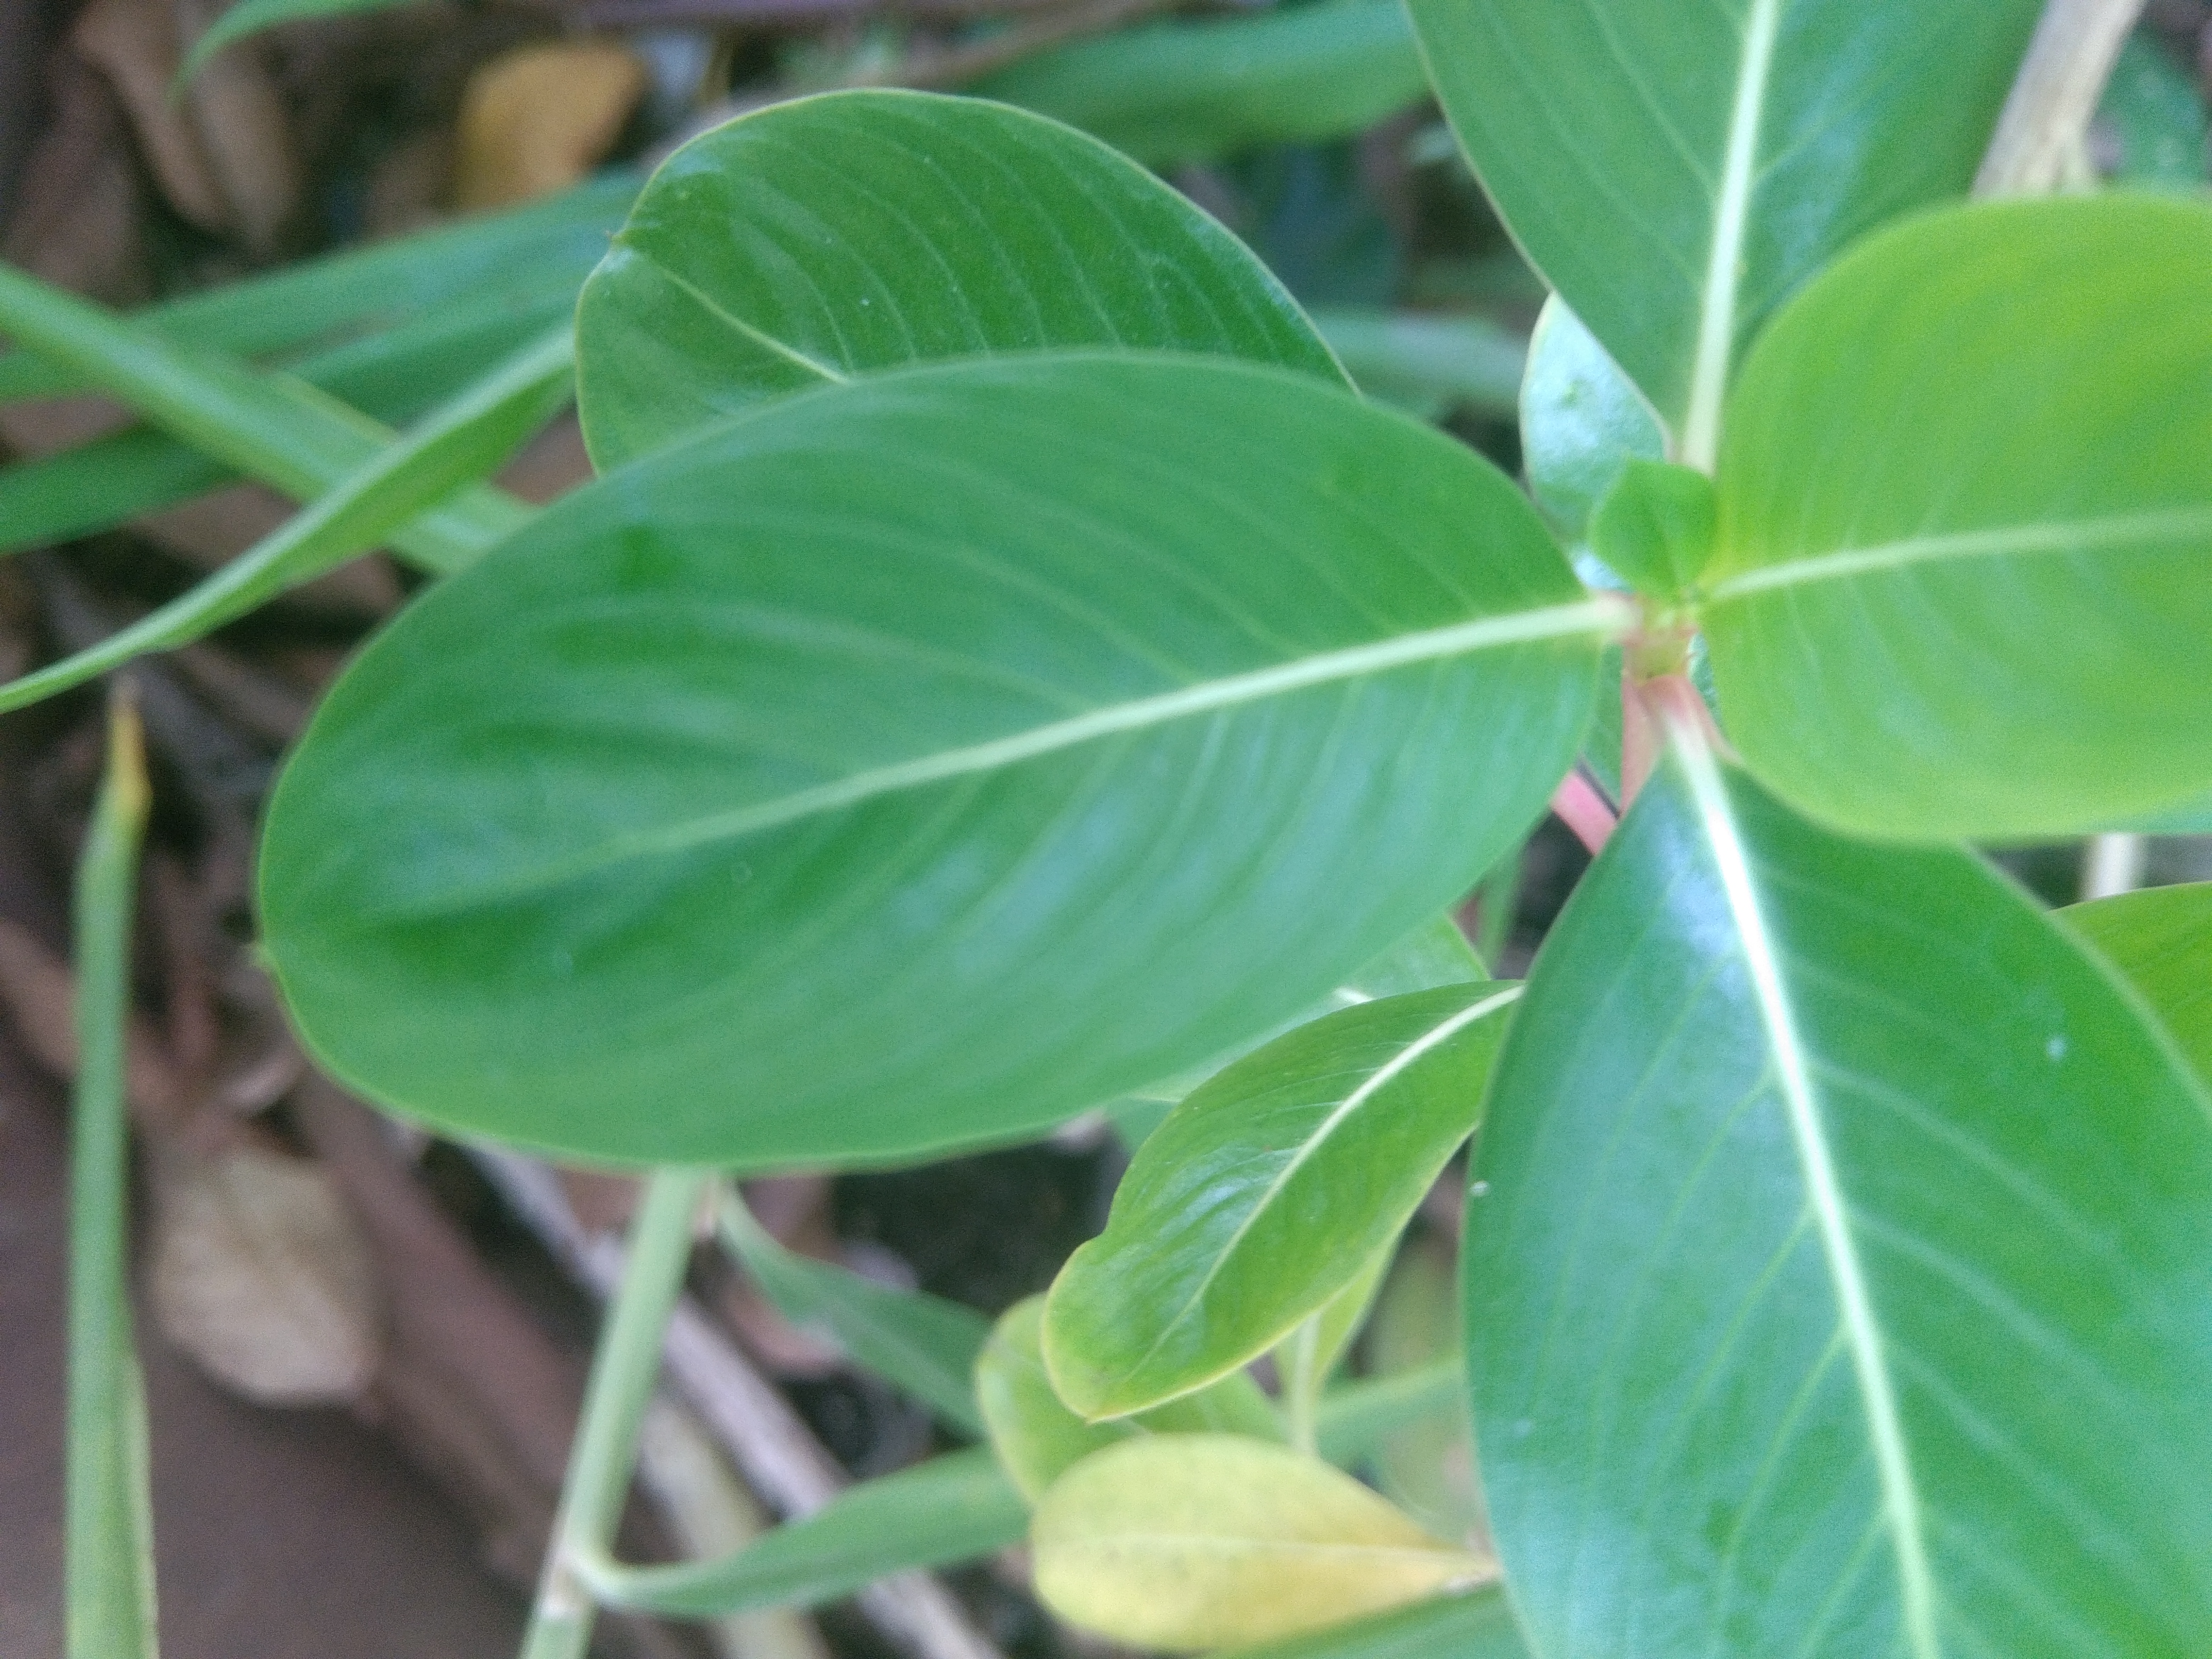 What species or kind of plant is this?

rose periwinkle
